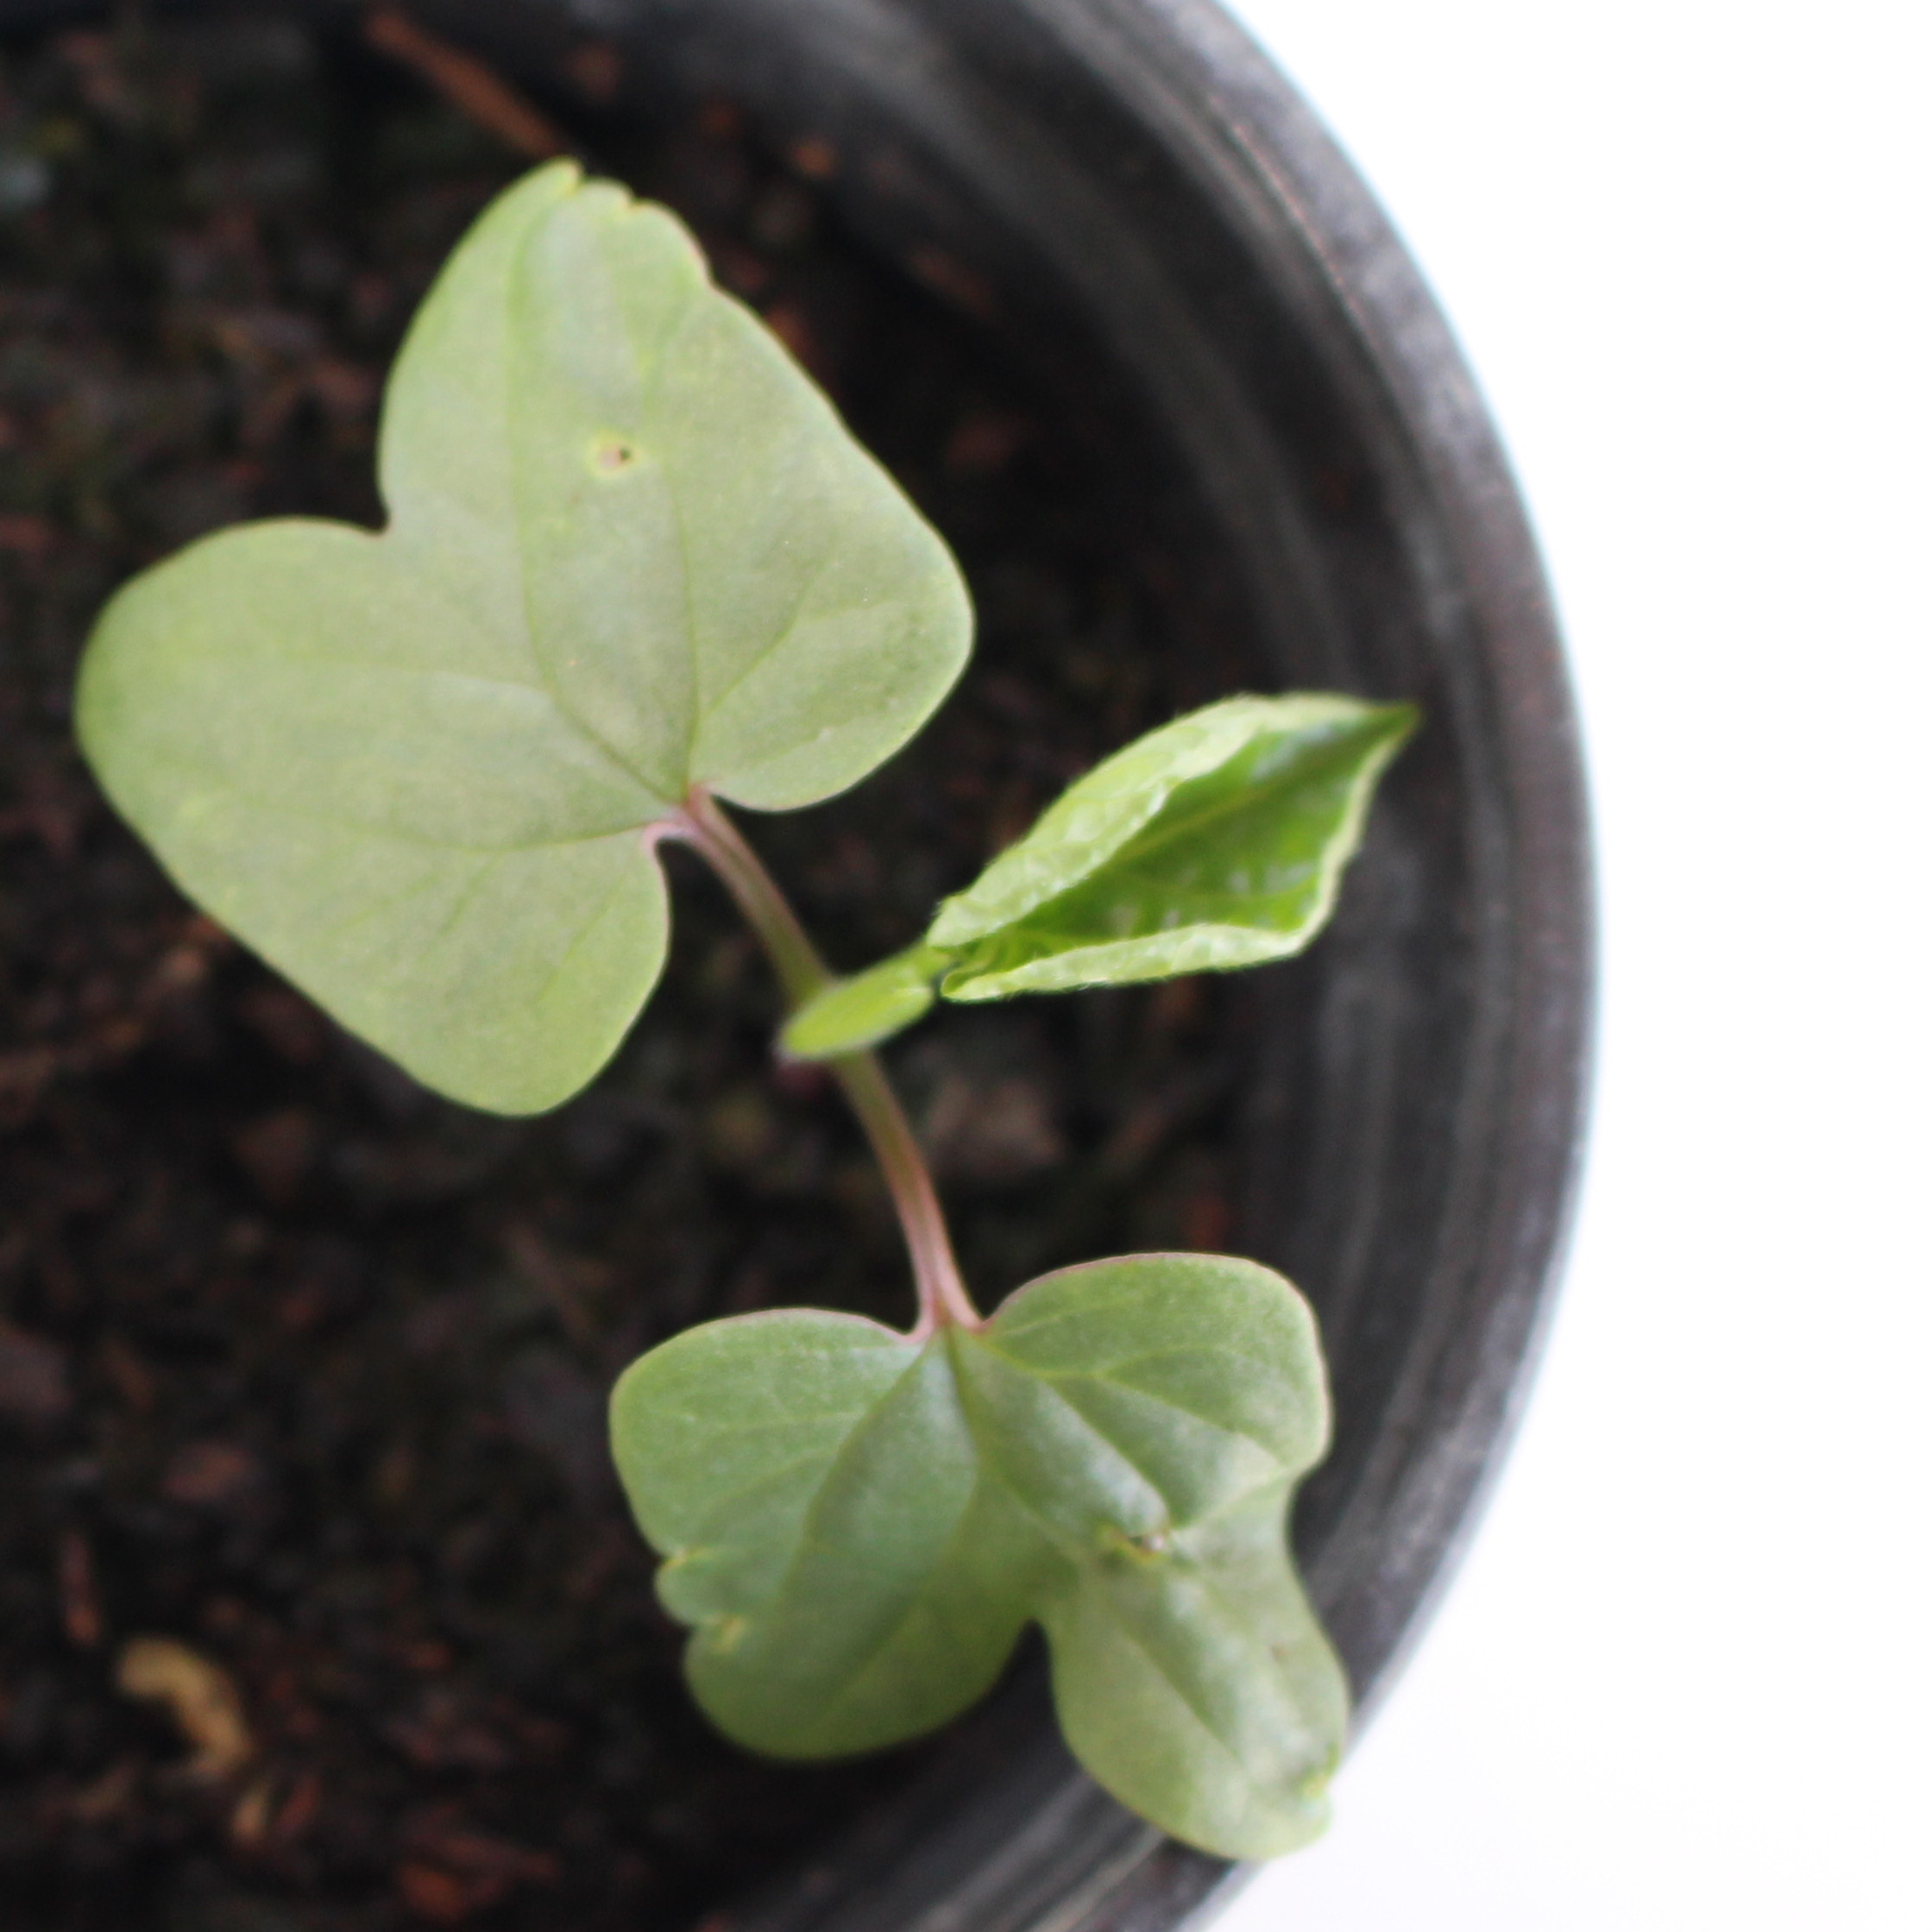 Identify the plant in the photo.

Convolvulus arvensis
